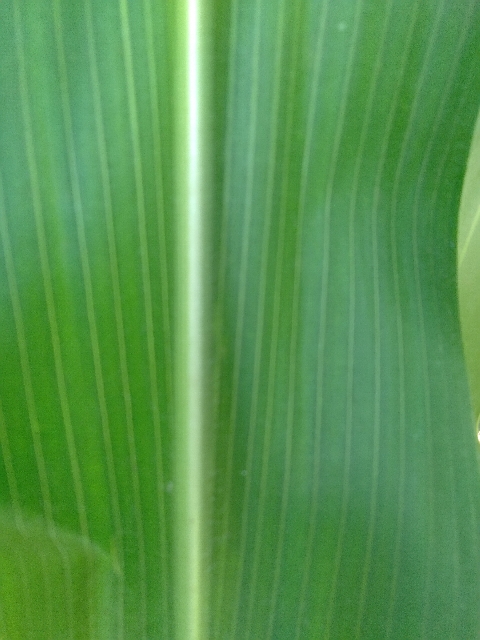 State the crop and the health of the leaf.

maize, healthy
